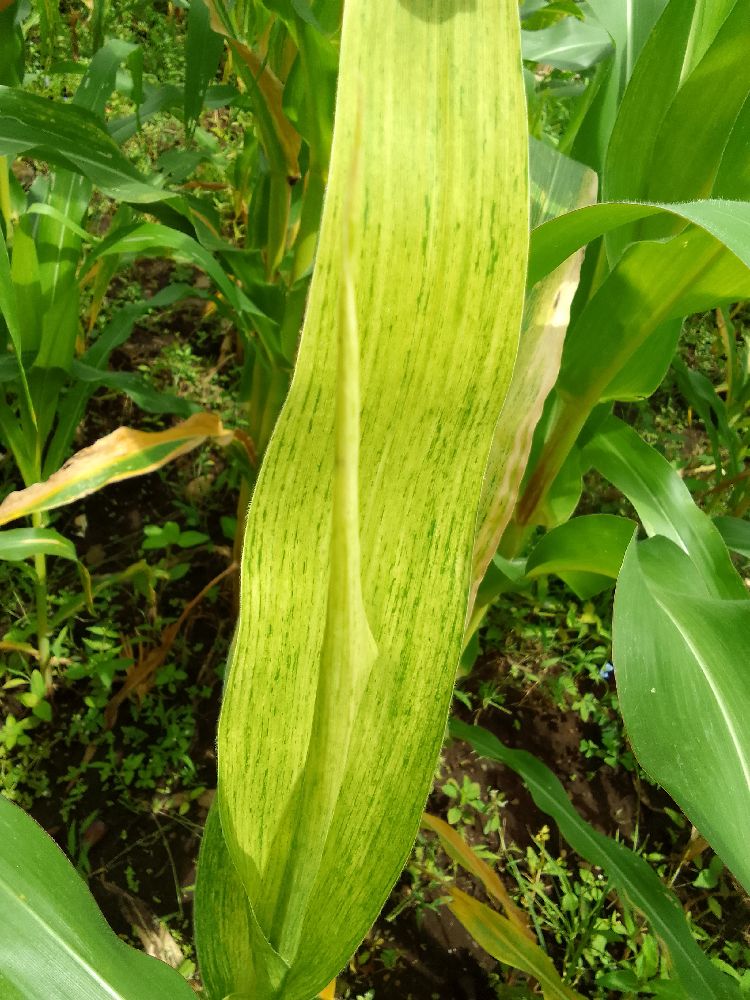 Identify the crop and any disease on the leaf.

maize, maize lethal necrosis
